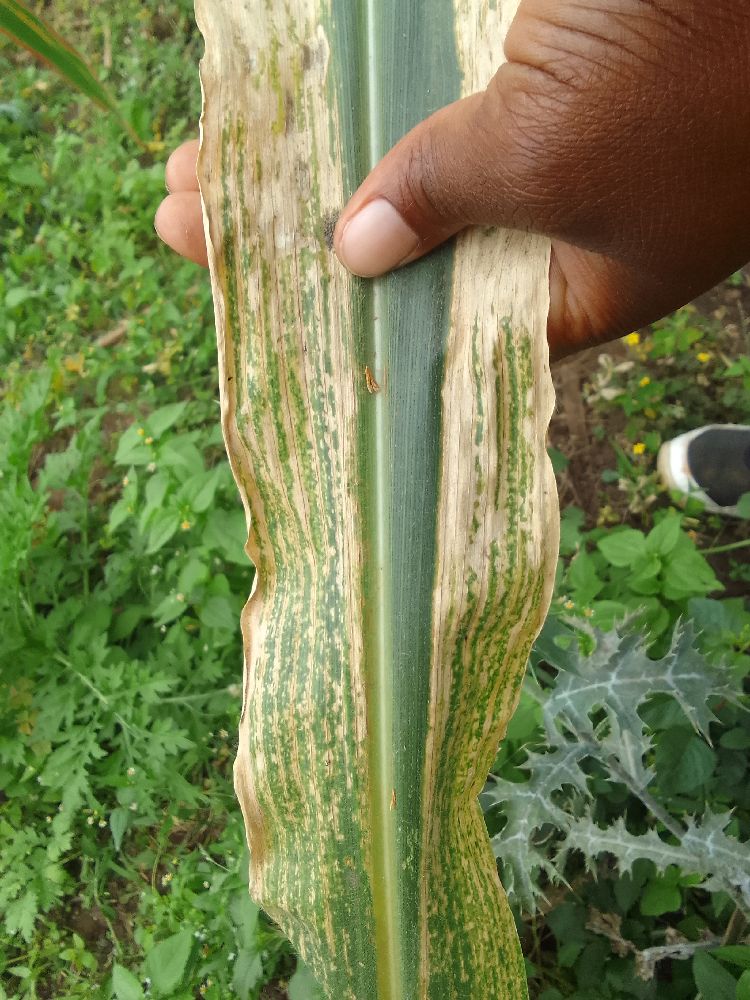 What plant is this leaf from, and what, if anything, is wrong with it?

maize, maize lethal necrosis
